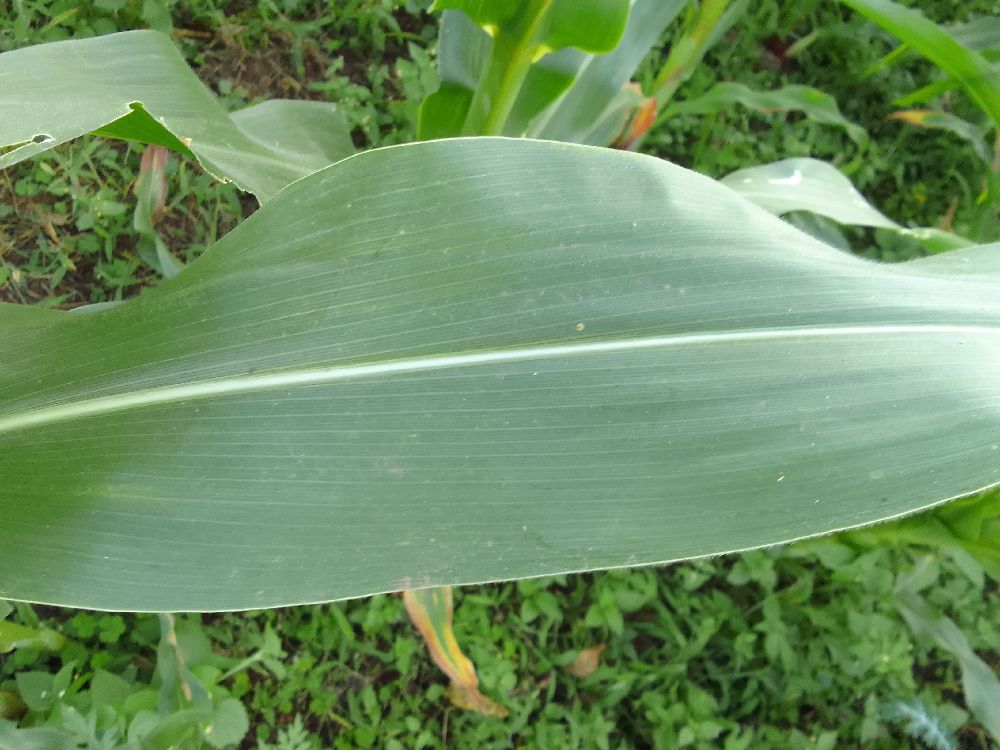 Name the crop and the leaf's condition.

maize, healthy
